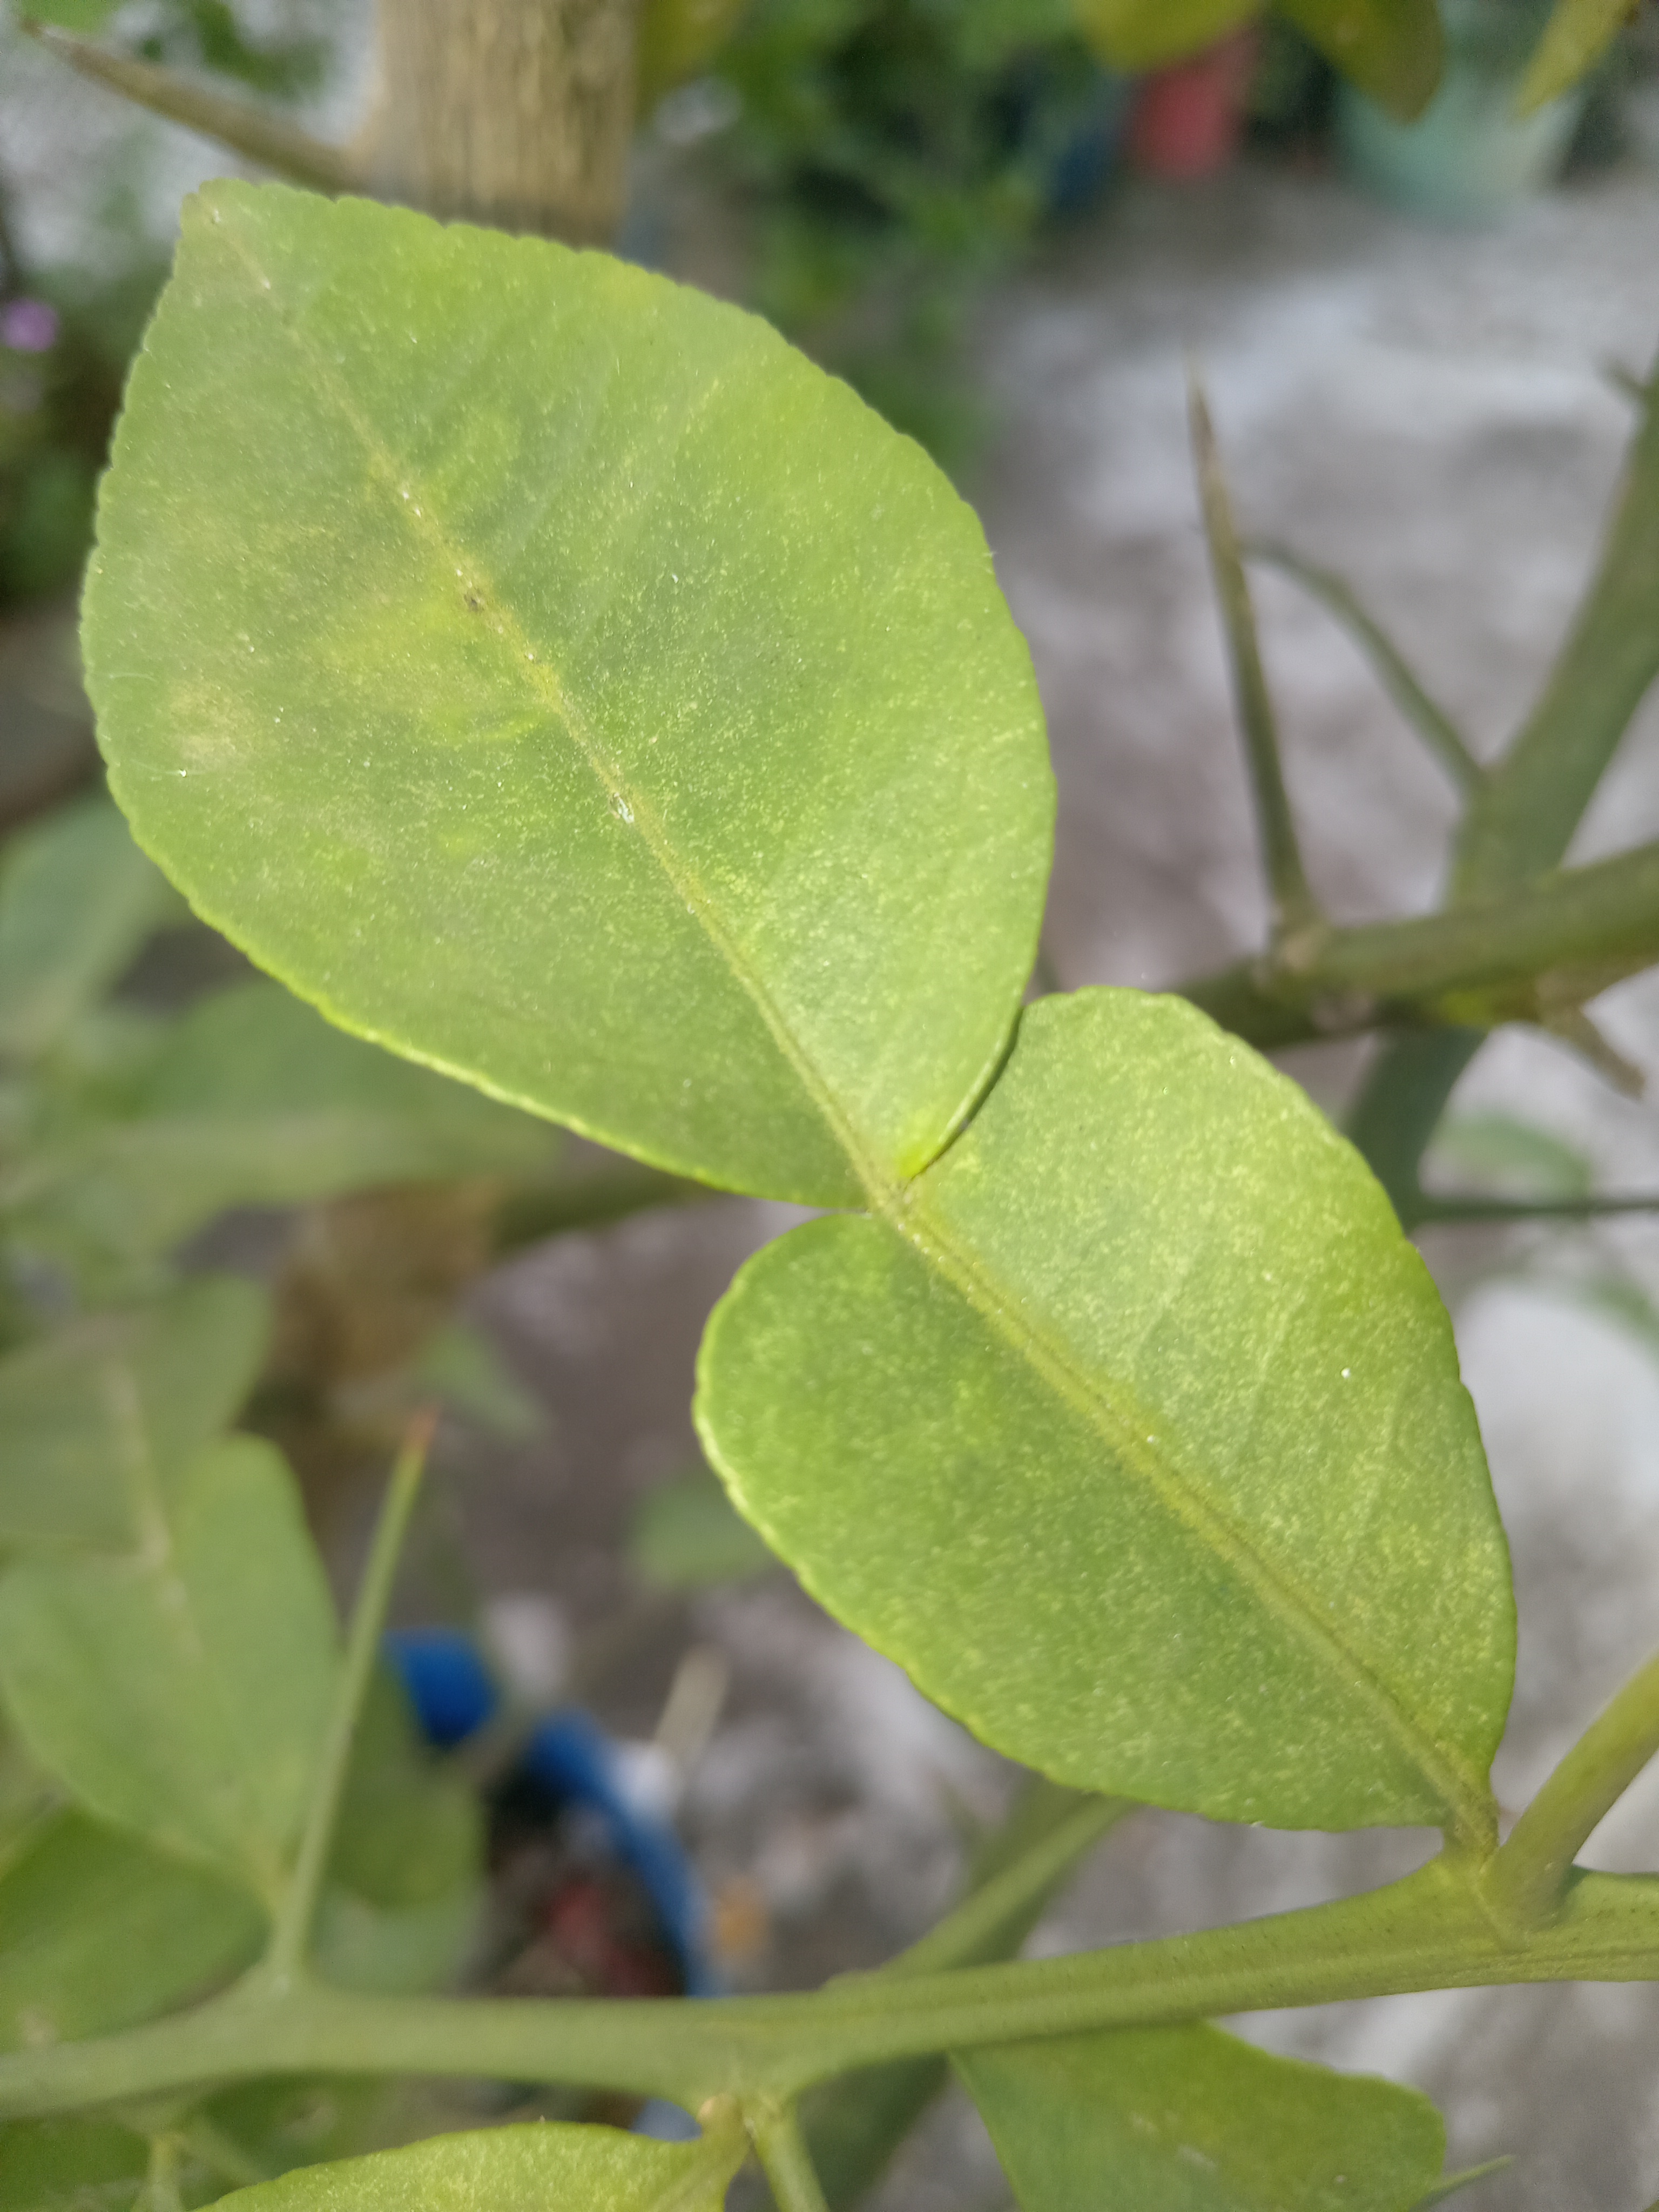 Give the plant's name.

lemon
